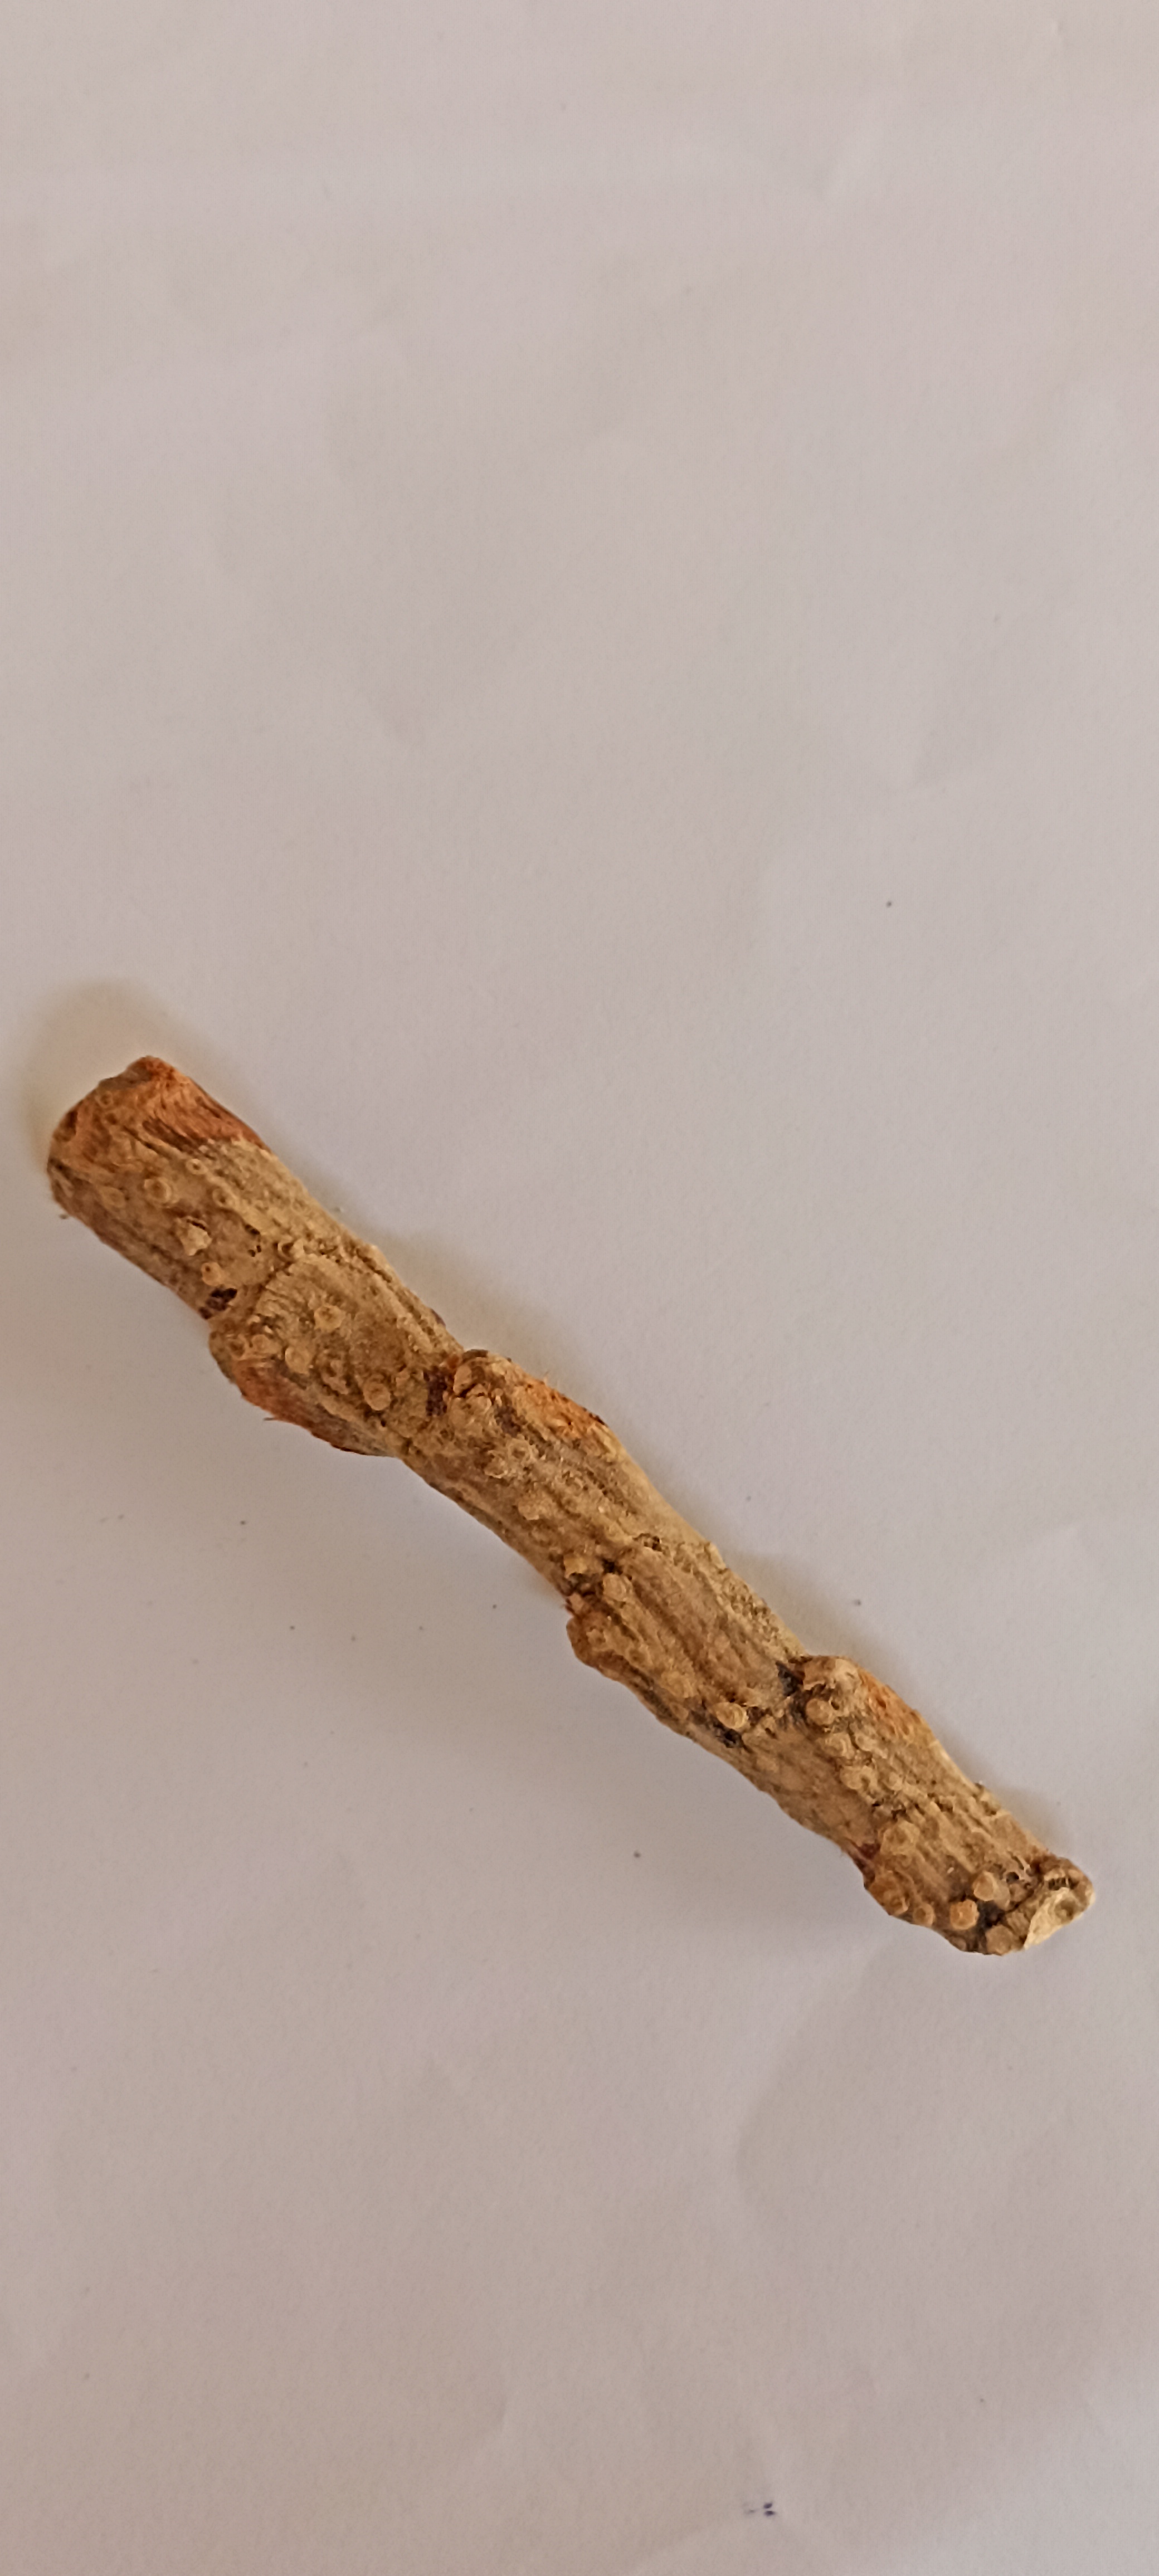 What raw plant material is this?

vekhand
